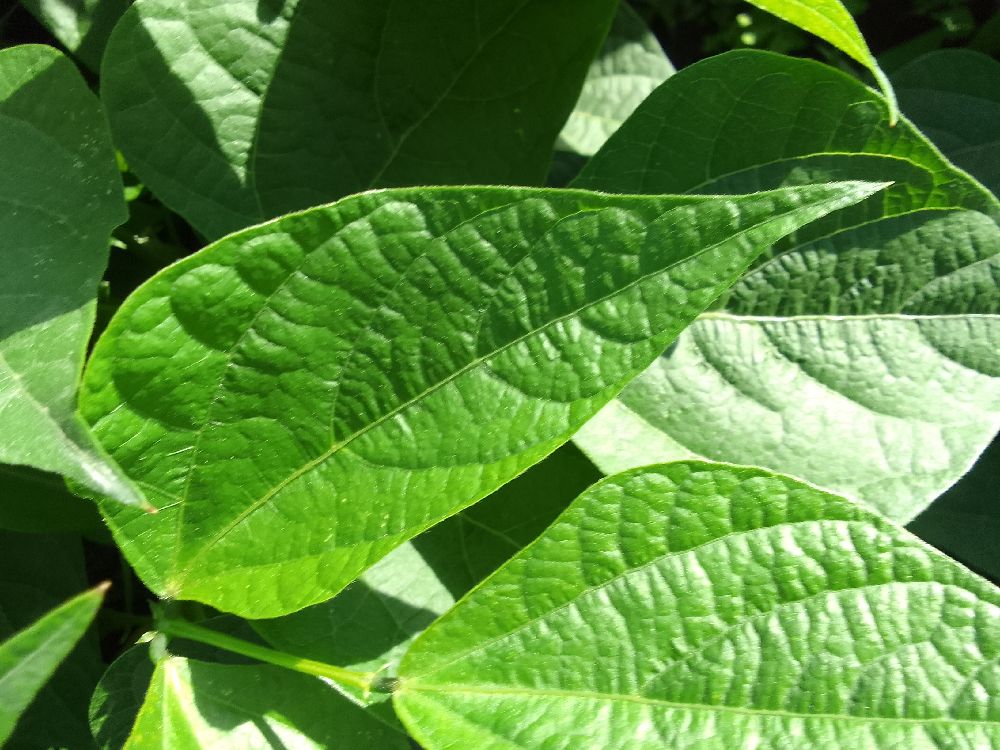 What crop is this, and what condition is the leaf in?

common bean, healthy
